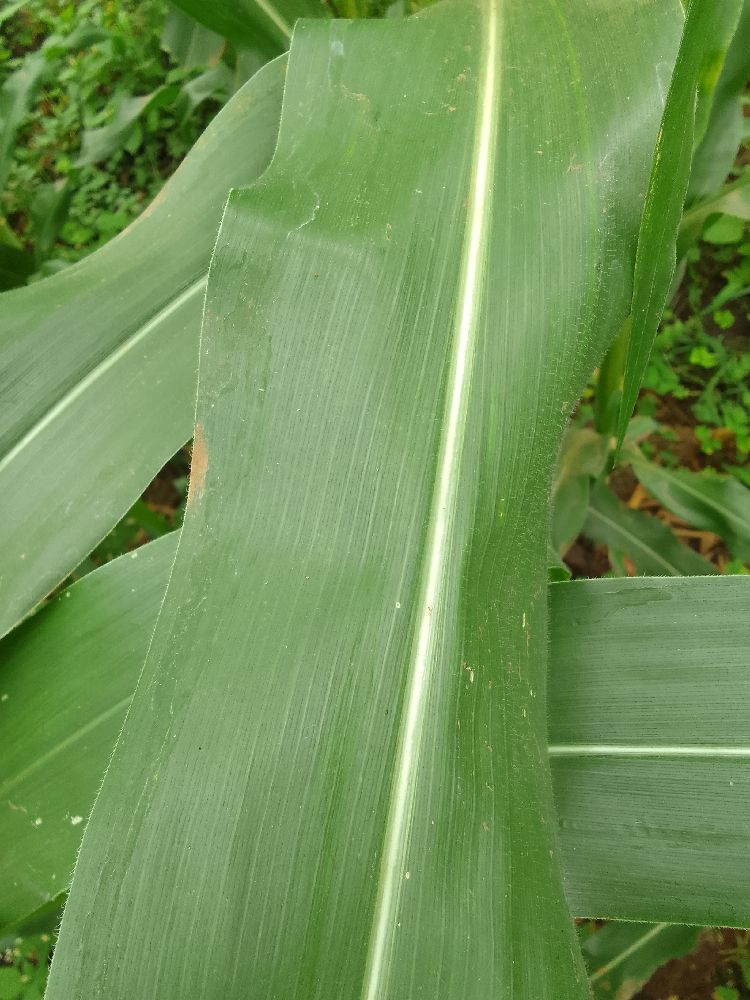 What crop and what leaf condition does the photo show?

maize, healthy
